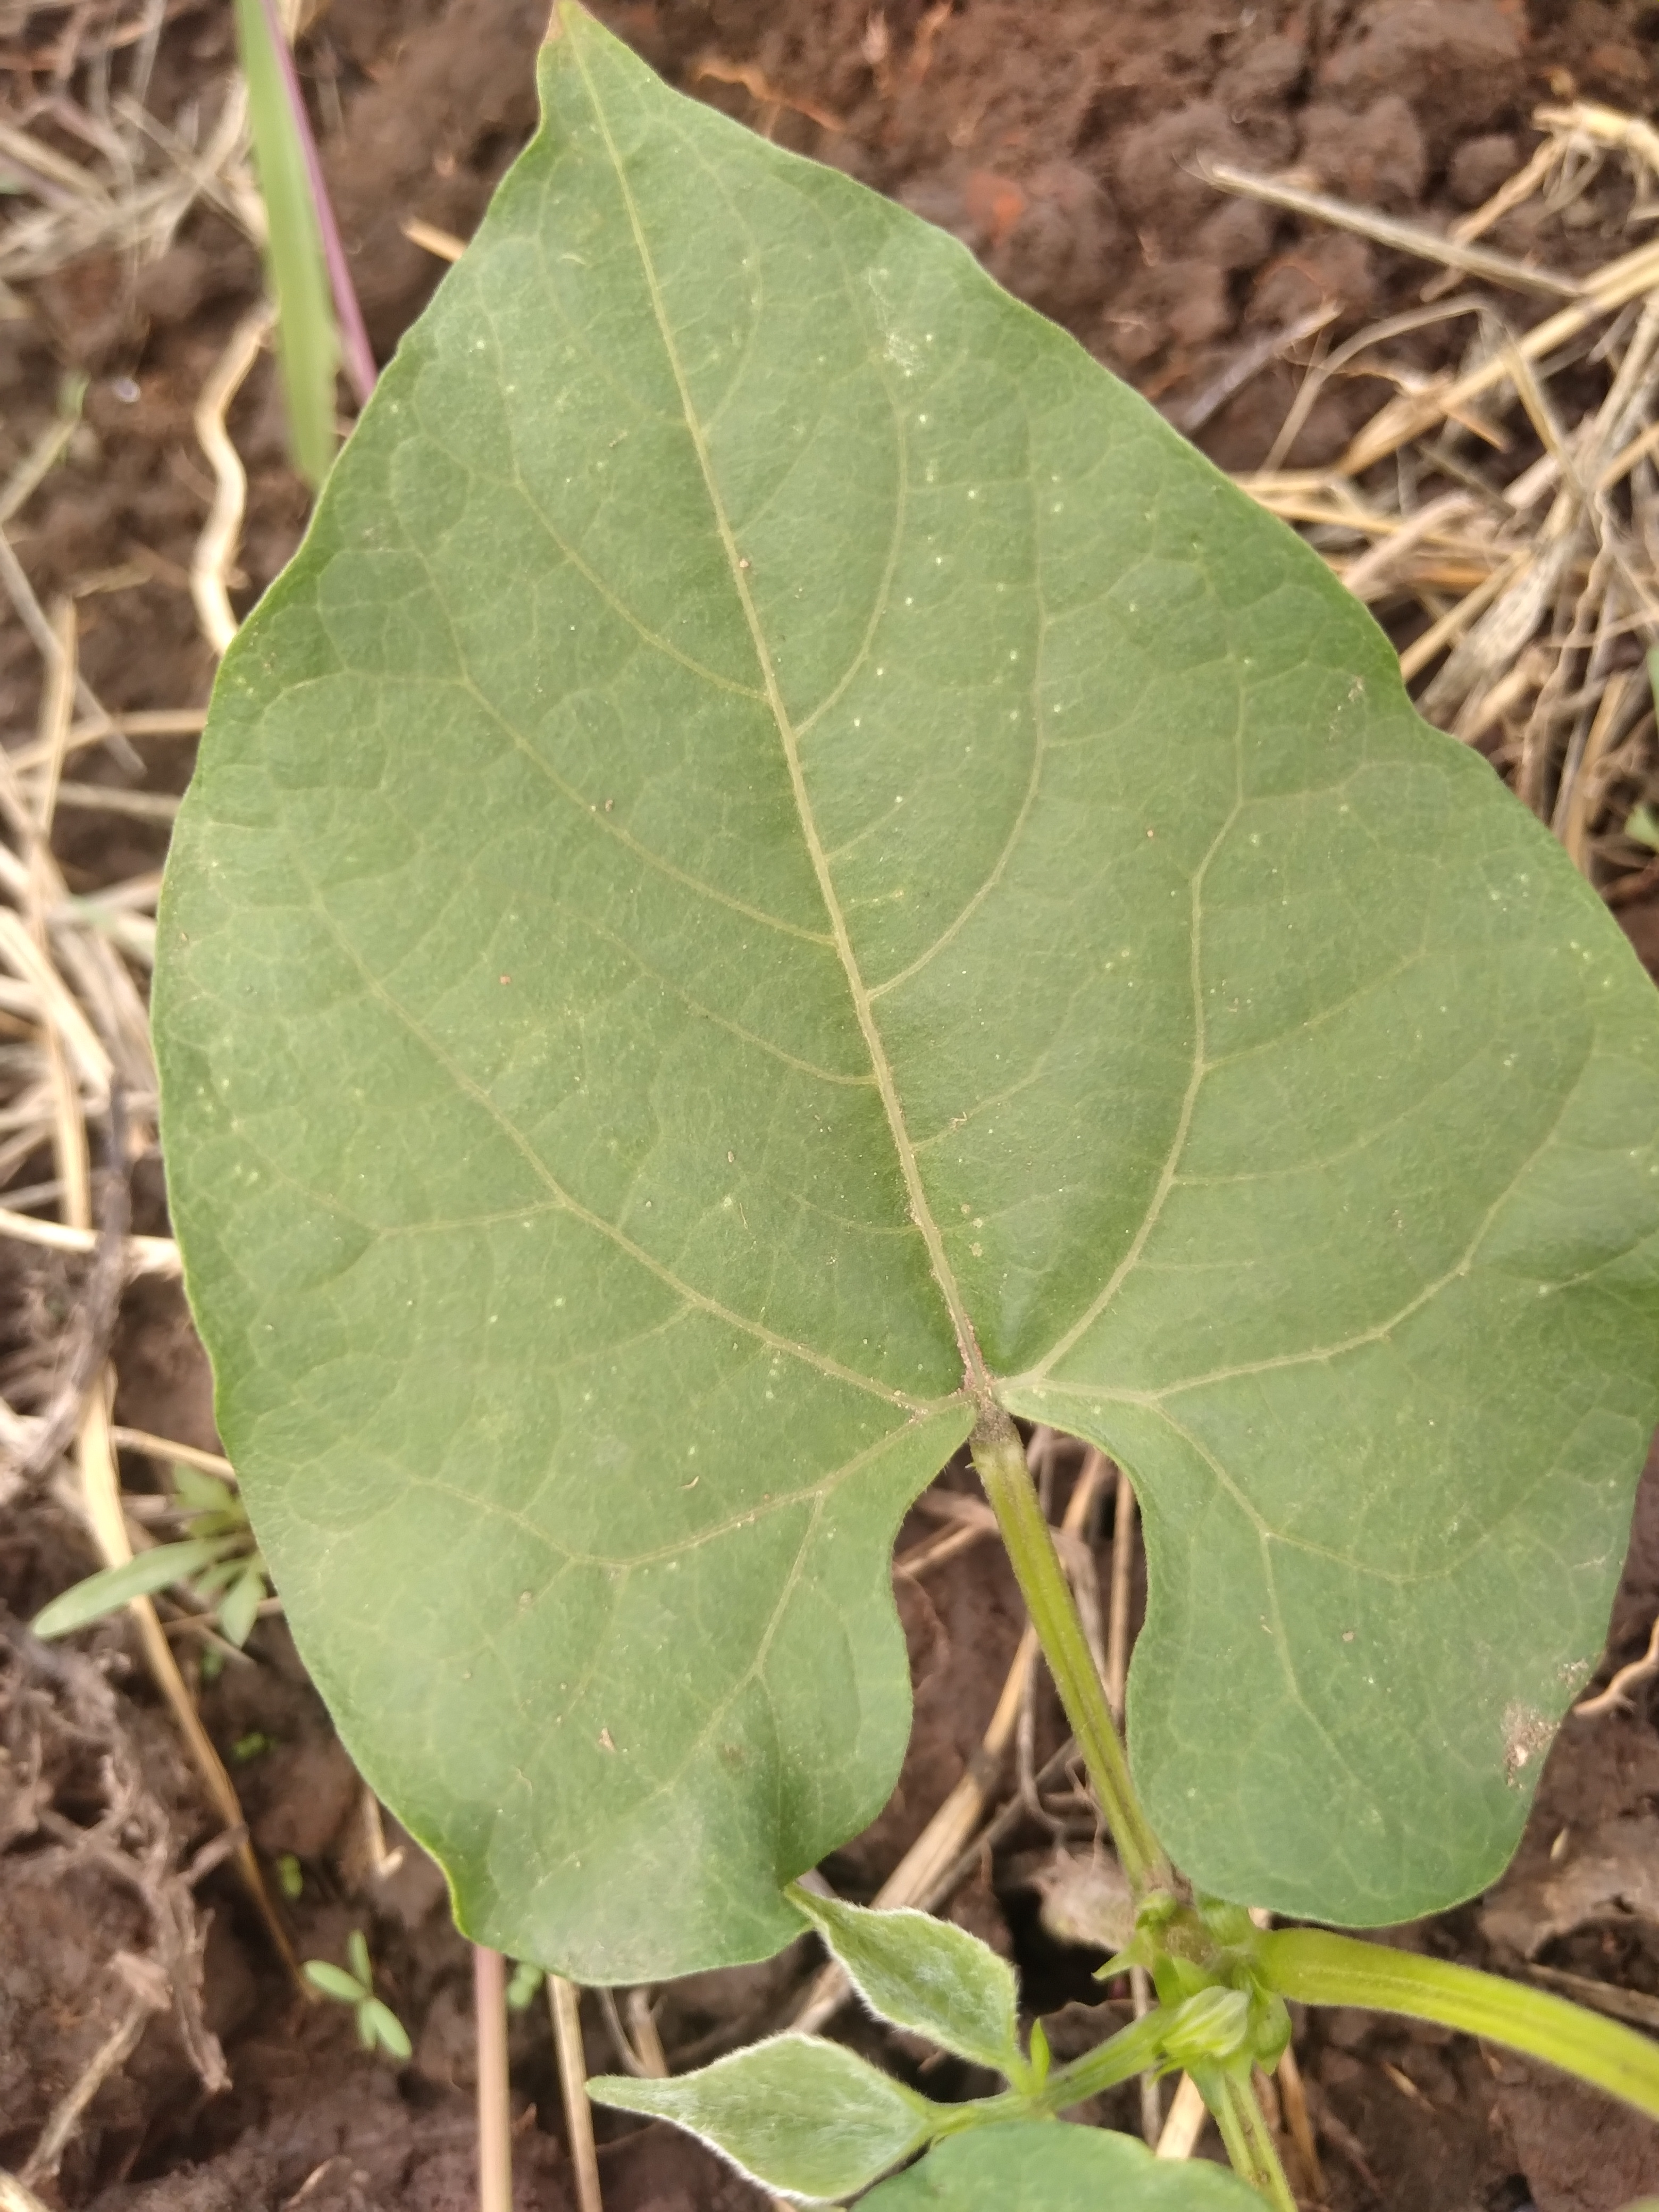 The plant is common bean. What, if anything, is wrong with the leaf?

healthy
